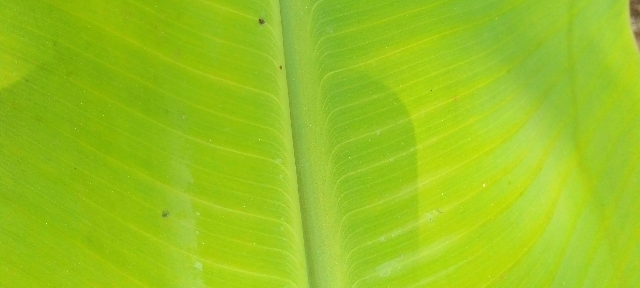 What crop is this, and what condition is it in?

banana, healthy
